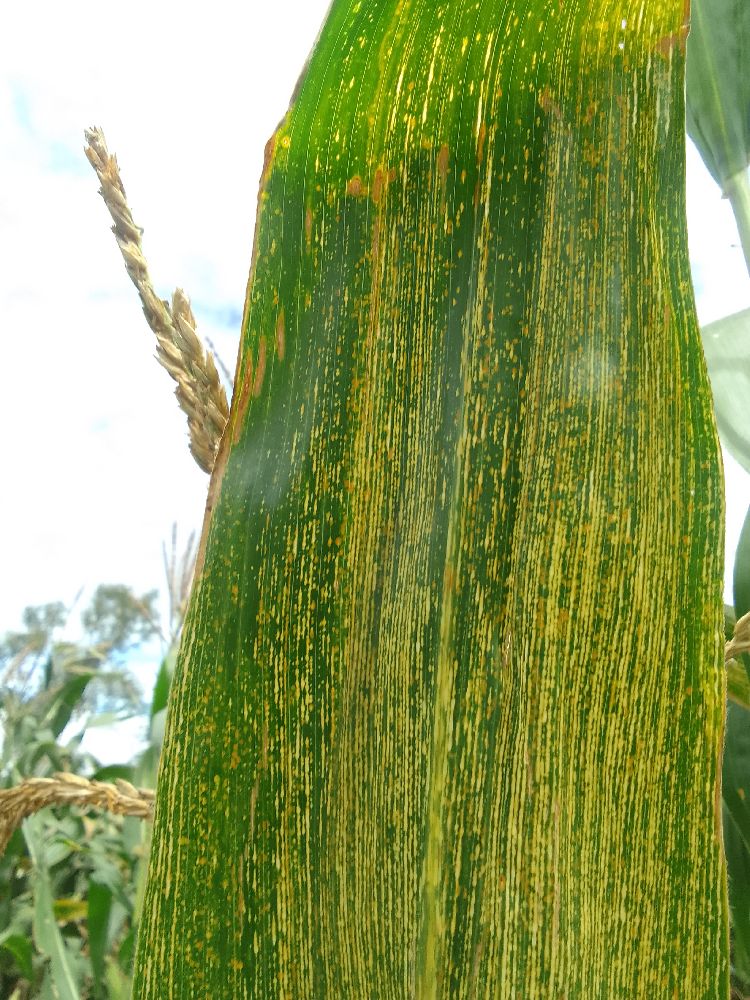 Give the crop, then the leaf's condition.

maize, maize streak virus
